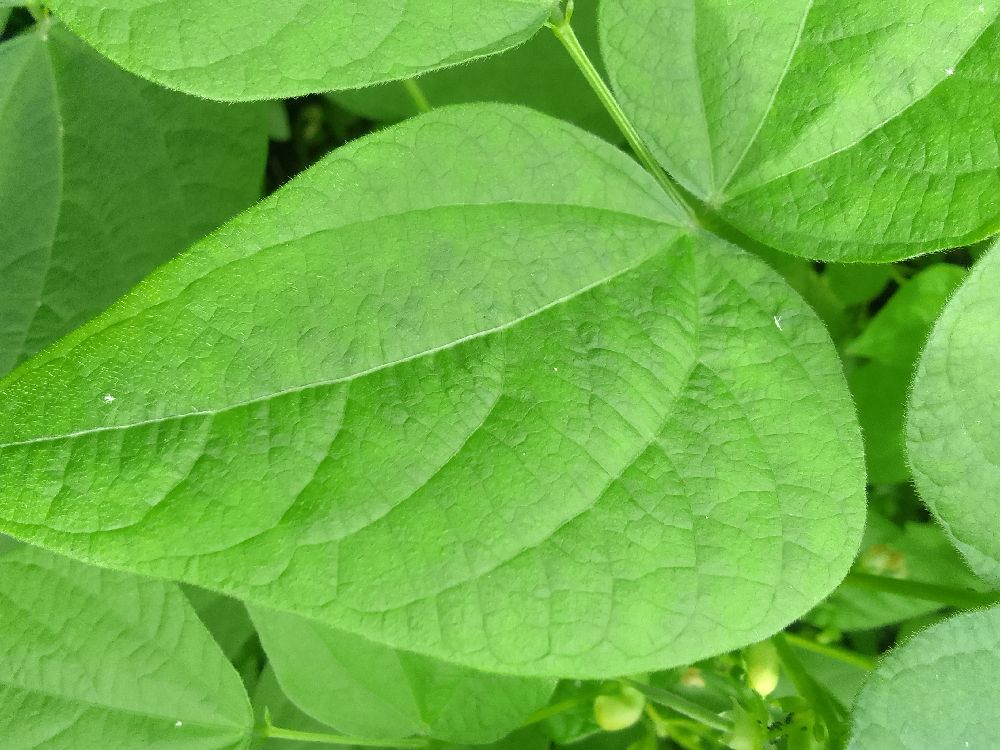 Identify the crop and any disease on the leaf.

common bean, healthy
